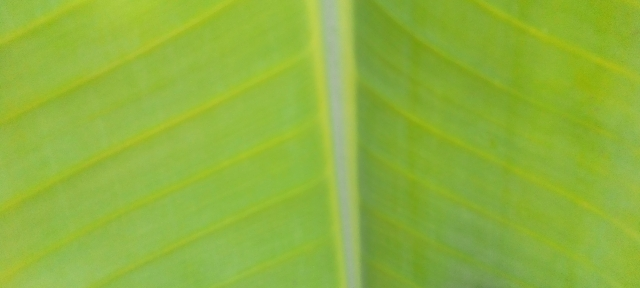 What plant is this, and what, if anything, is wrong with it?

banana, healthy
